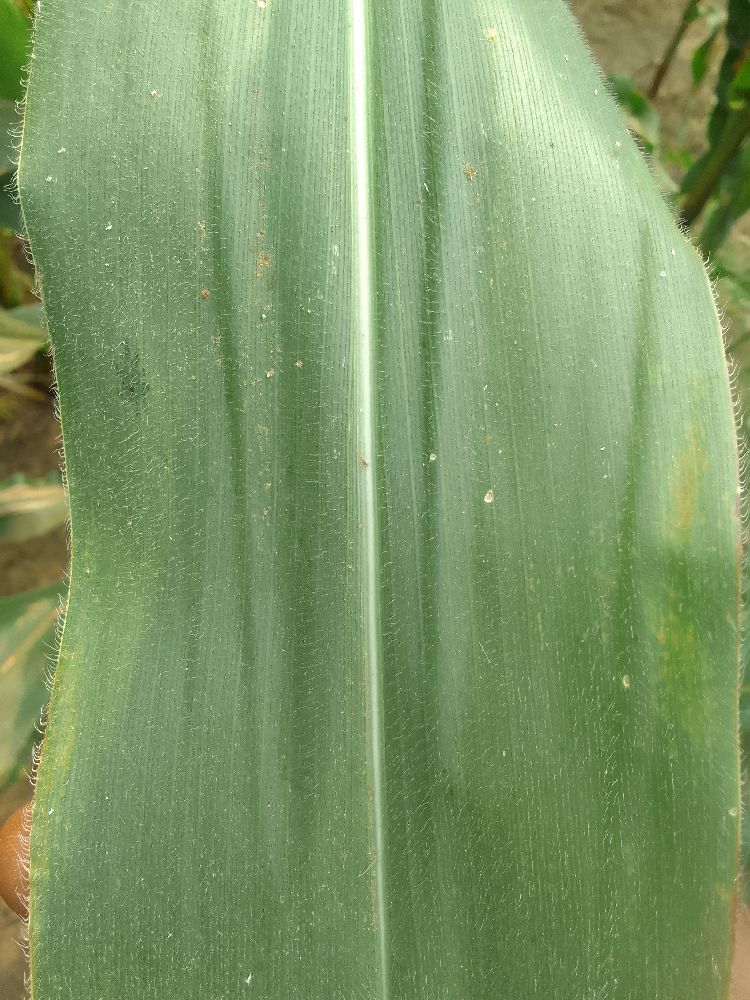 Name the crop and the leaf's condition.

maize, healthy
